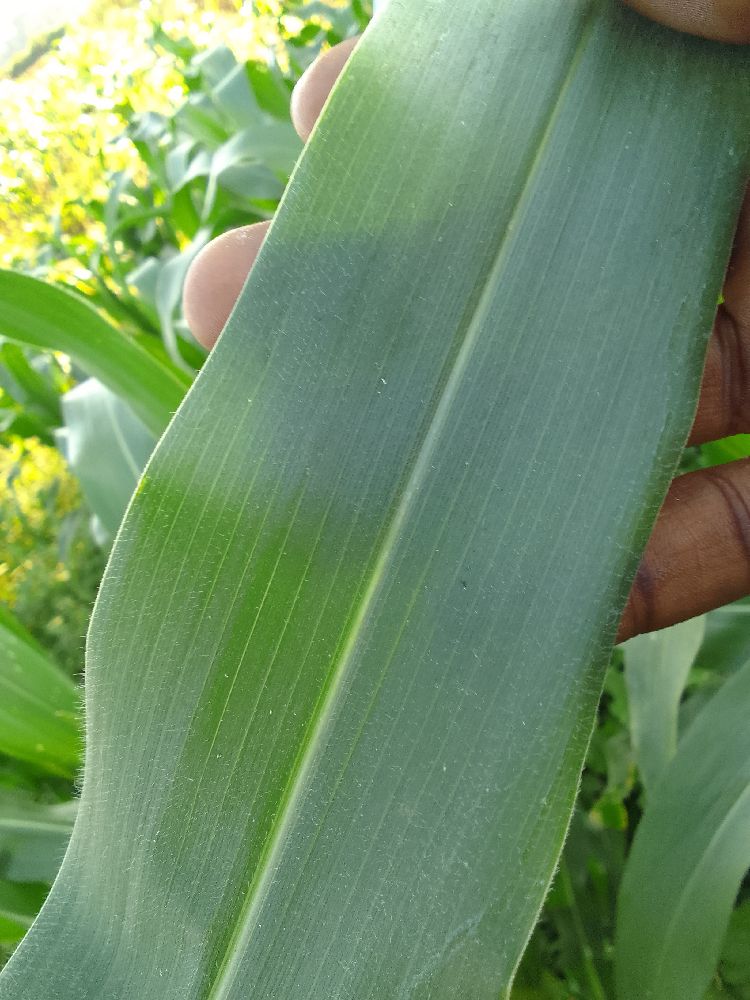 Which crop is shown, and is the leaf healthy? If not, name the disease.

maize, healthy
